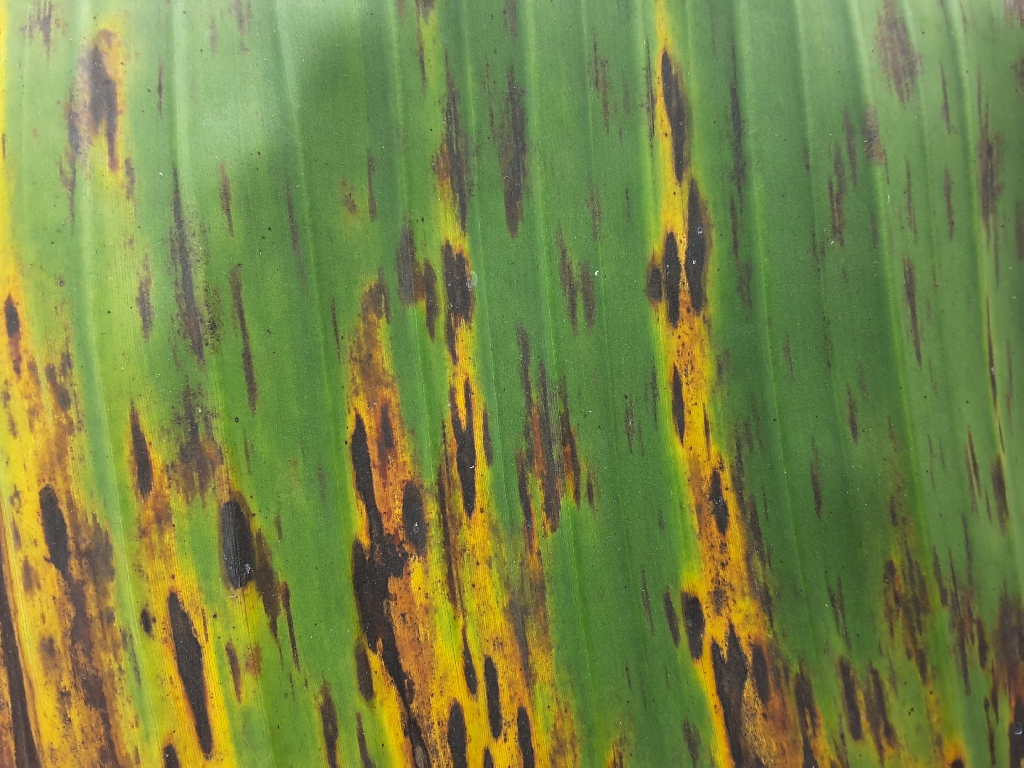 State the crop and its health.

banana, black sigatoka
